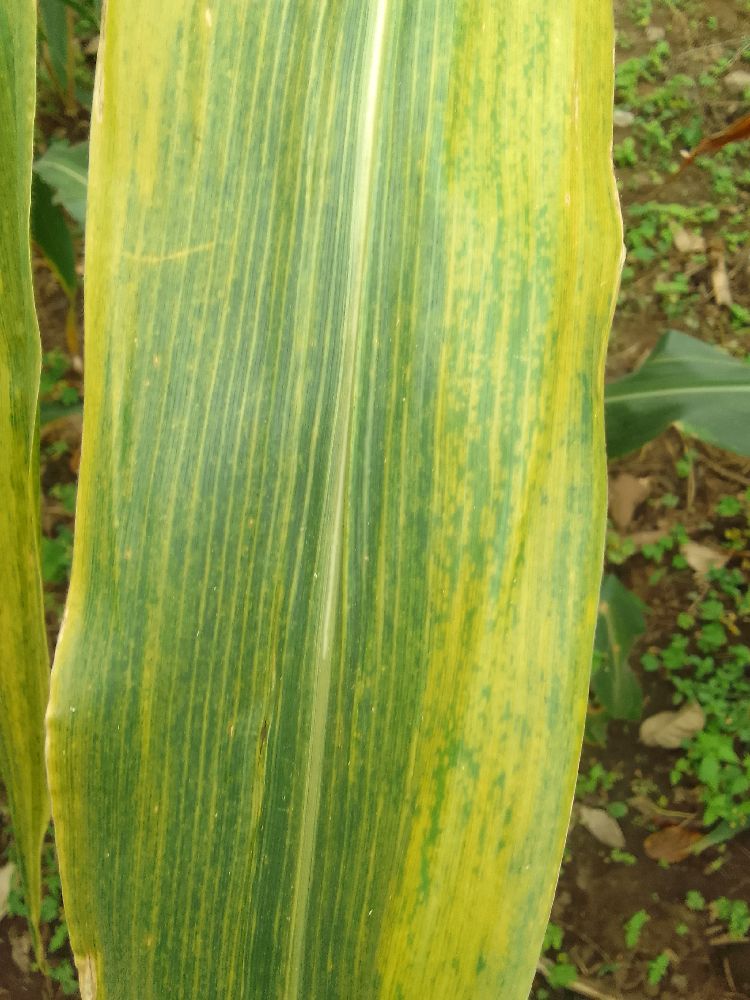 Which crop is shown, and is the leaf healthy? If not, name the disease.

maize, maize lethal necrosis
